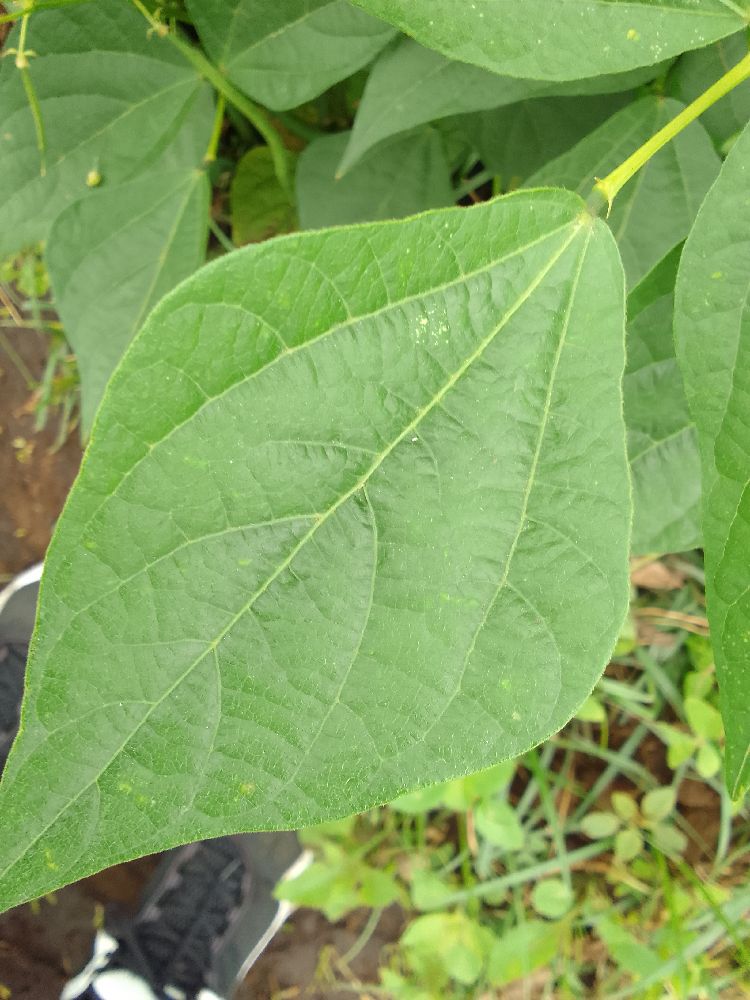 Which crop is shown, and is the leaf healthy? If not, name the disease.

common bean, healthy
